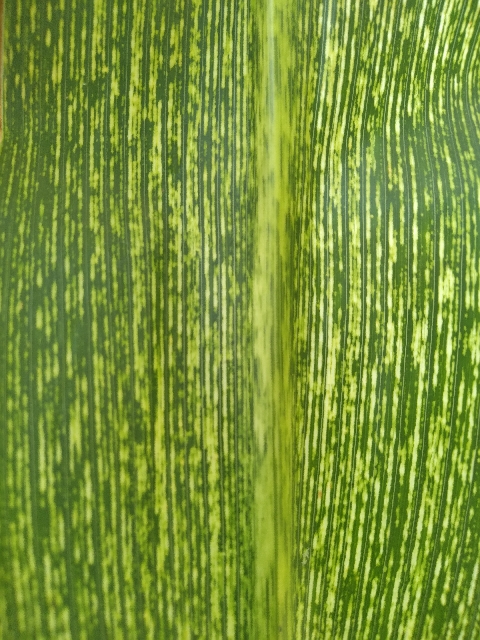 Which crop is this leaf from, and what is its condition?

maize, maize streak virus
